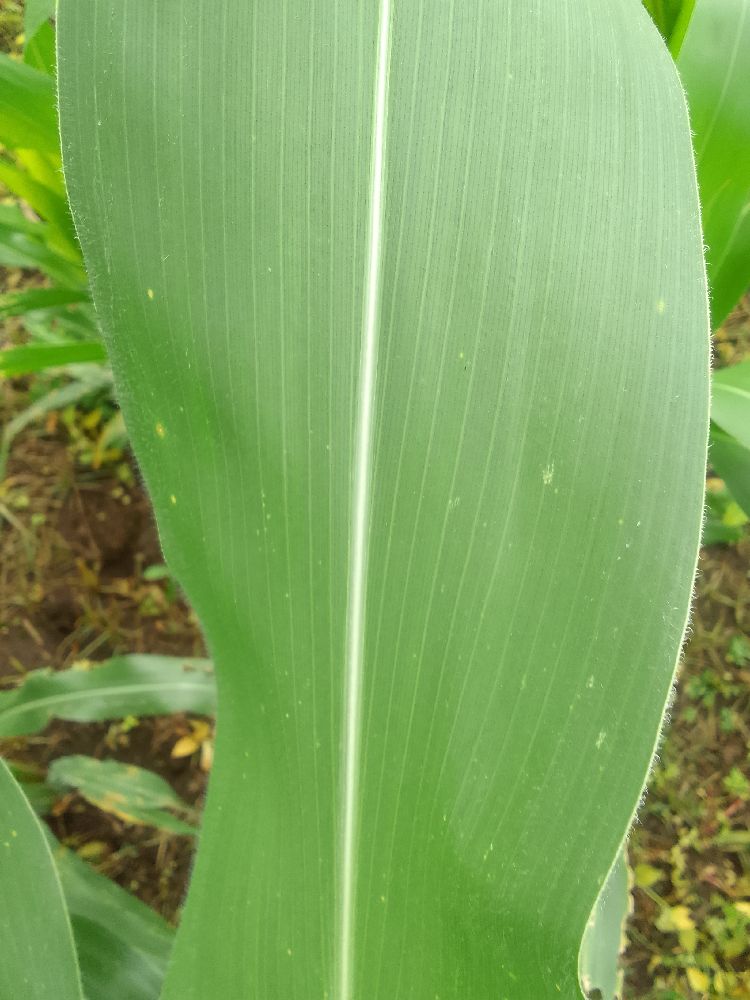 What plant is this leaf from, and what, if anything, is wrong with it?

maize, healthy
